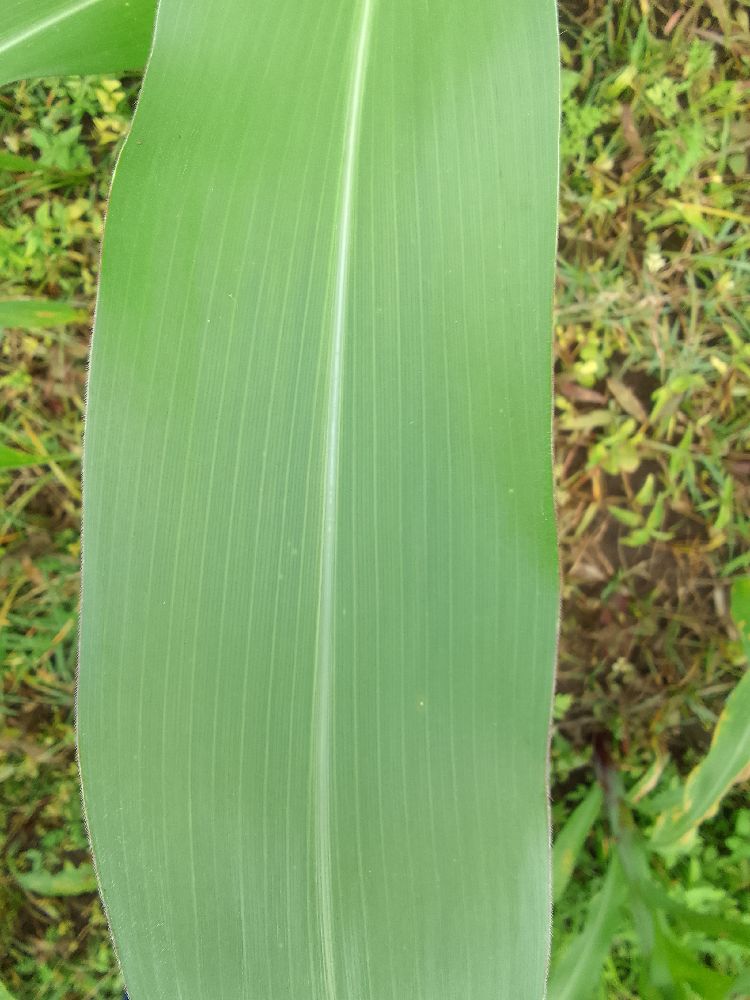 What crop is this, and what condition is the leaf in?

maize, healthy
